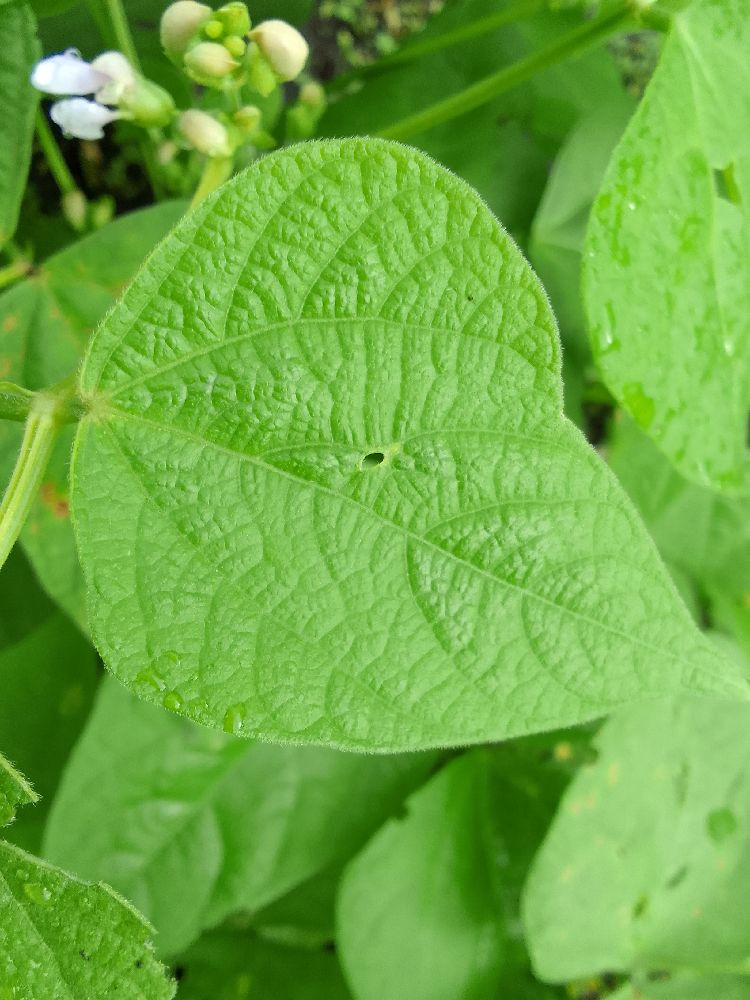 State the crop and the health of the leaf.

common bean, healthy
